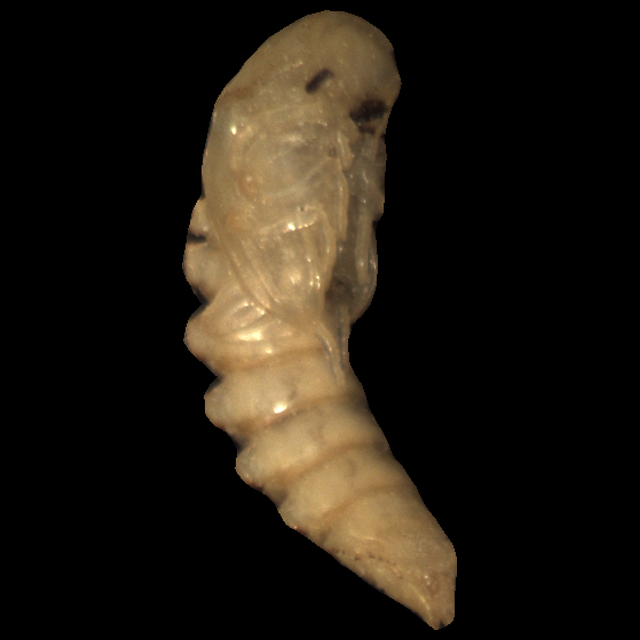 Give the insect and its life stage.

mealworm pupa
